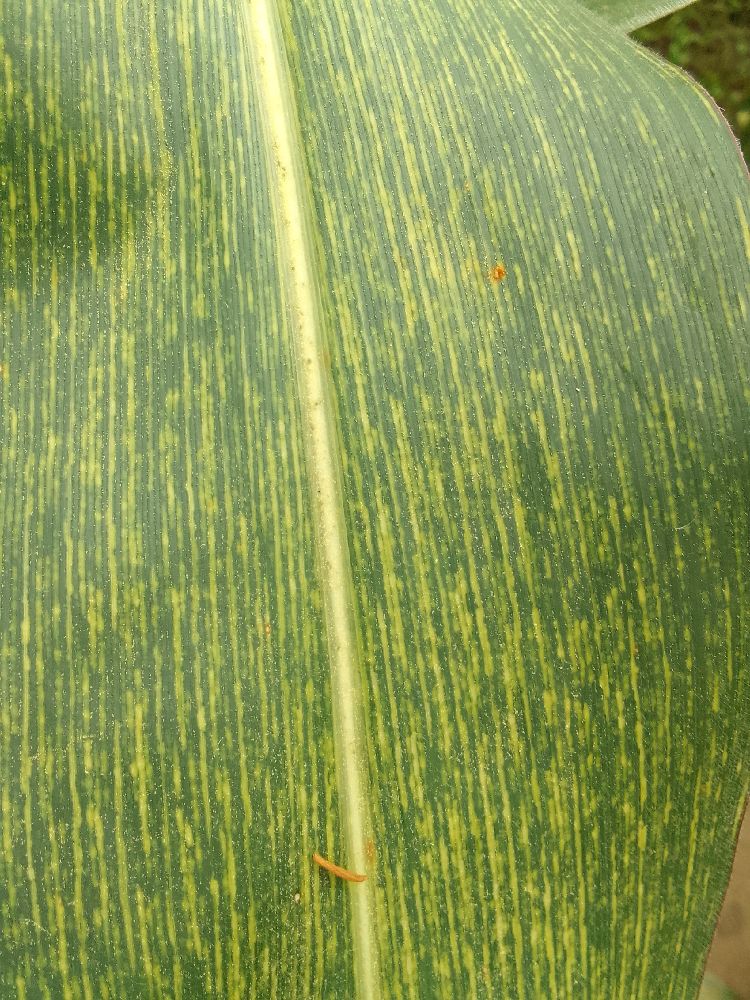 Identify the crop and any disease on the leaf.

maize, maize streak virus
